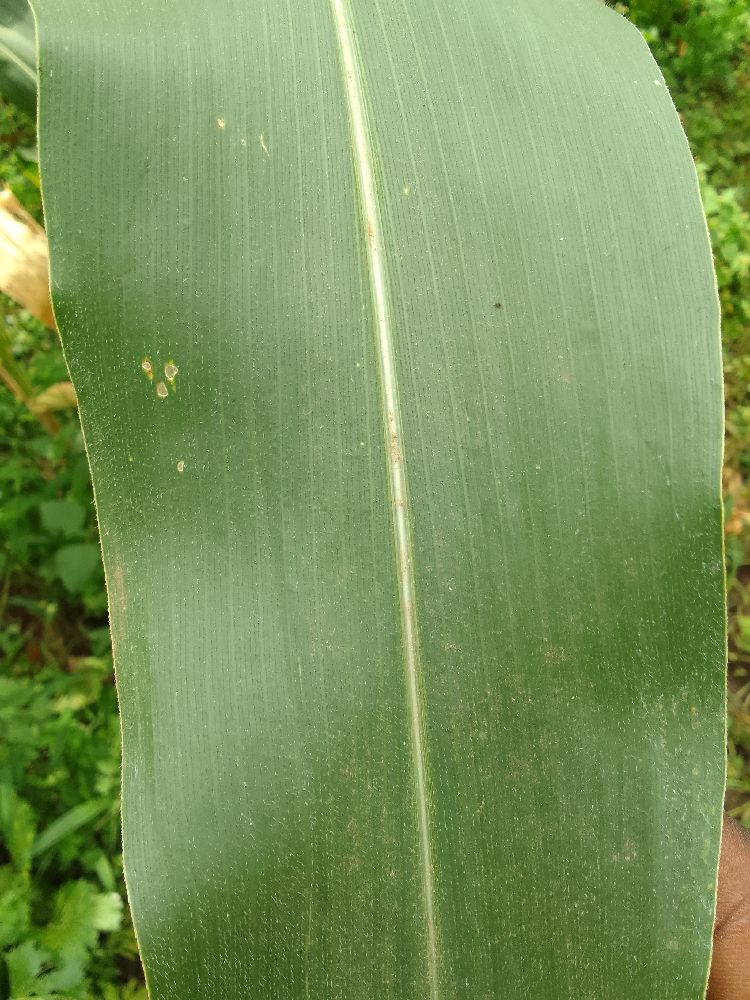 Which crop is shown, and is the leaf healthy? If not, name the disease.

maize, healthy
